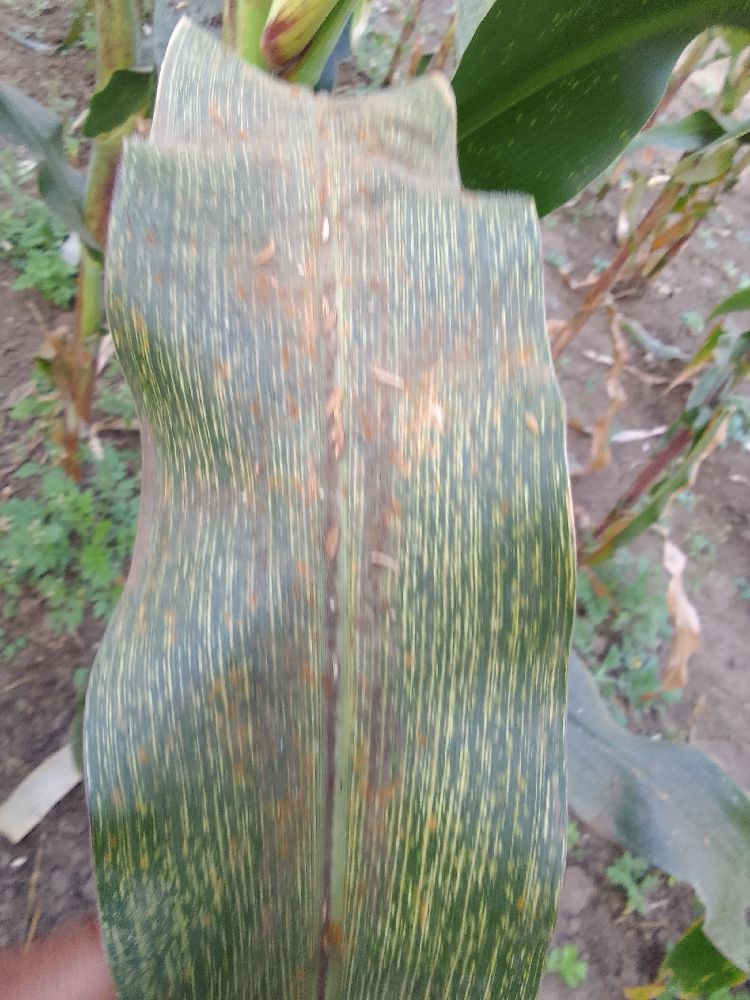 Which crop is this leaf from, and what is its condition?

maize, maize streak virus
